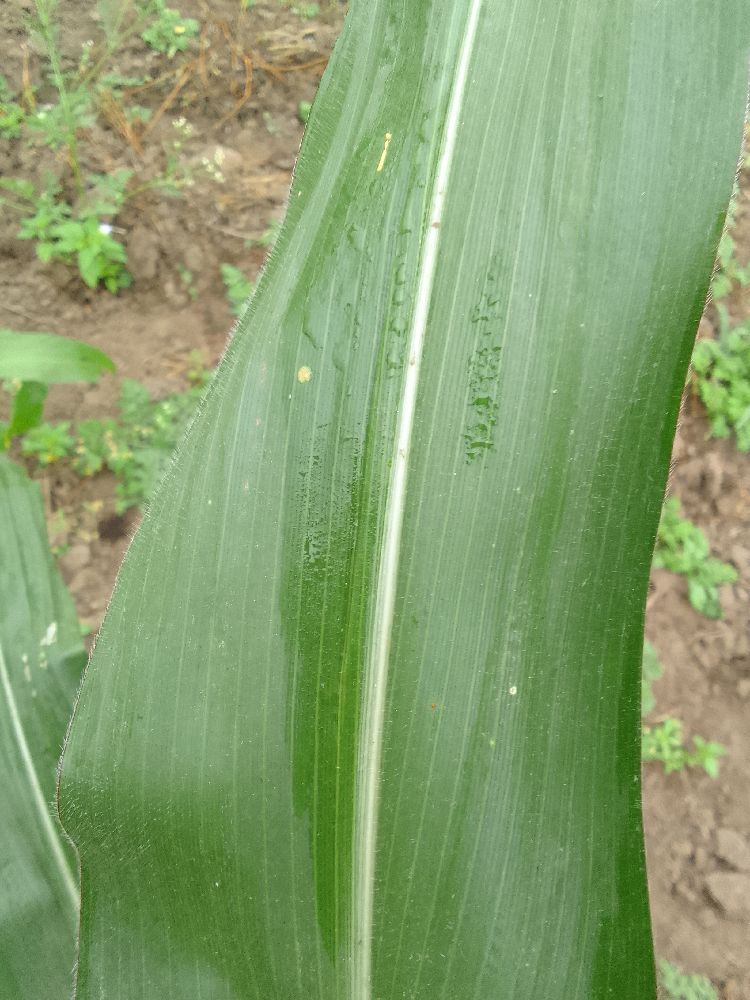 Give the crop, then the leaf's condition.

maize, healthy
